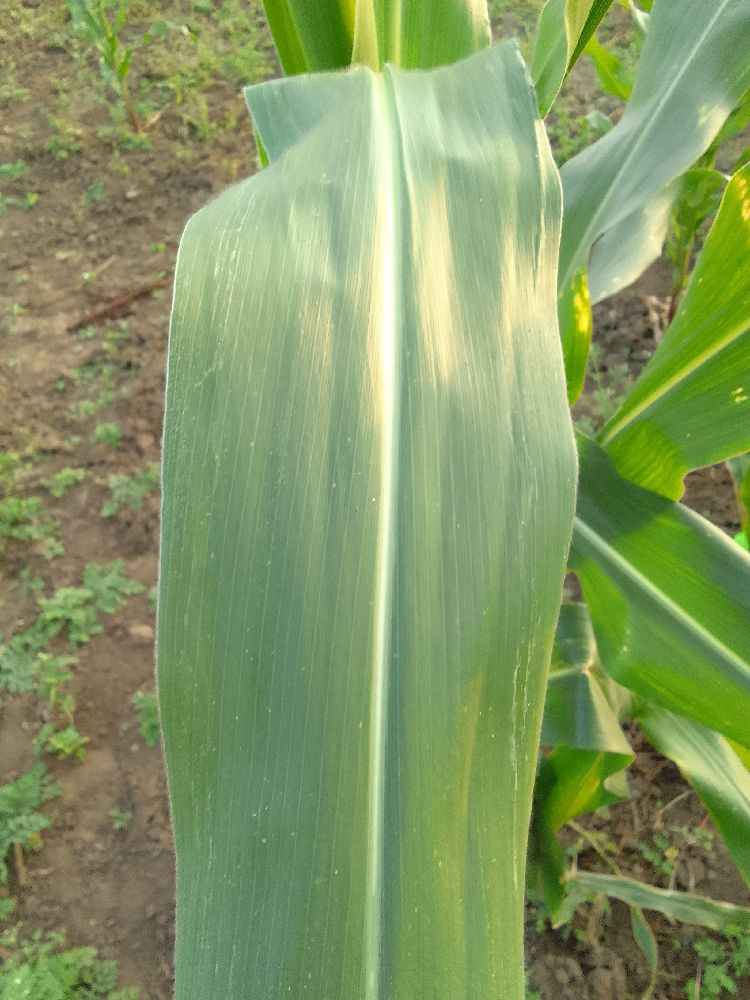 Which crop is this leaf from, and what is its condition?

maize, healthy
